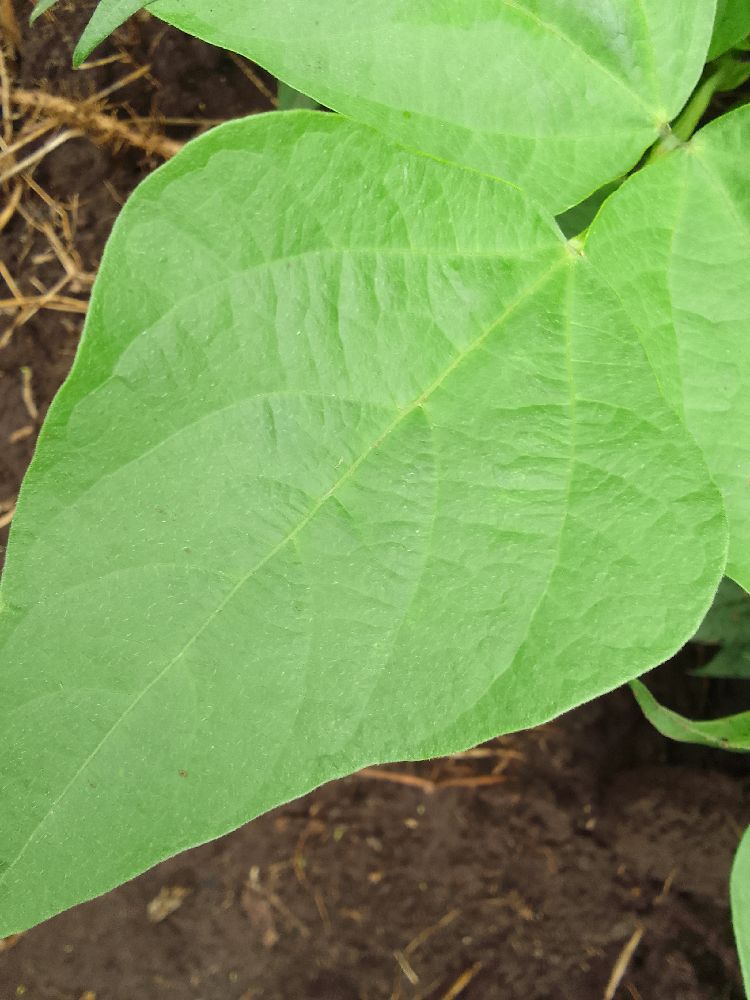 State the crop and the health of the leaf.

common bean, healthy
